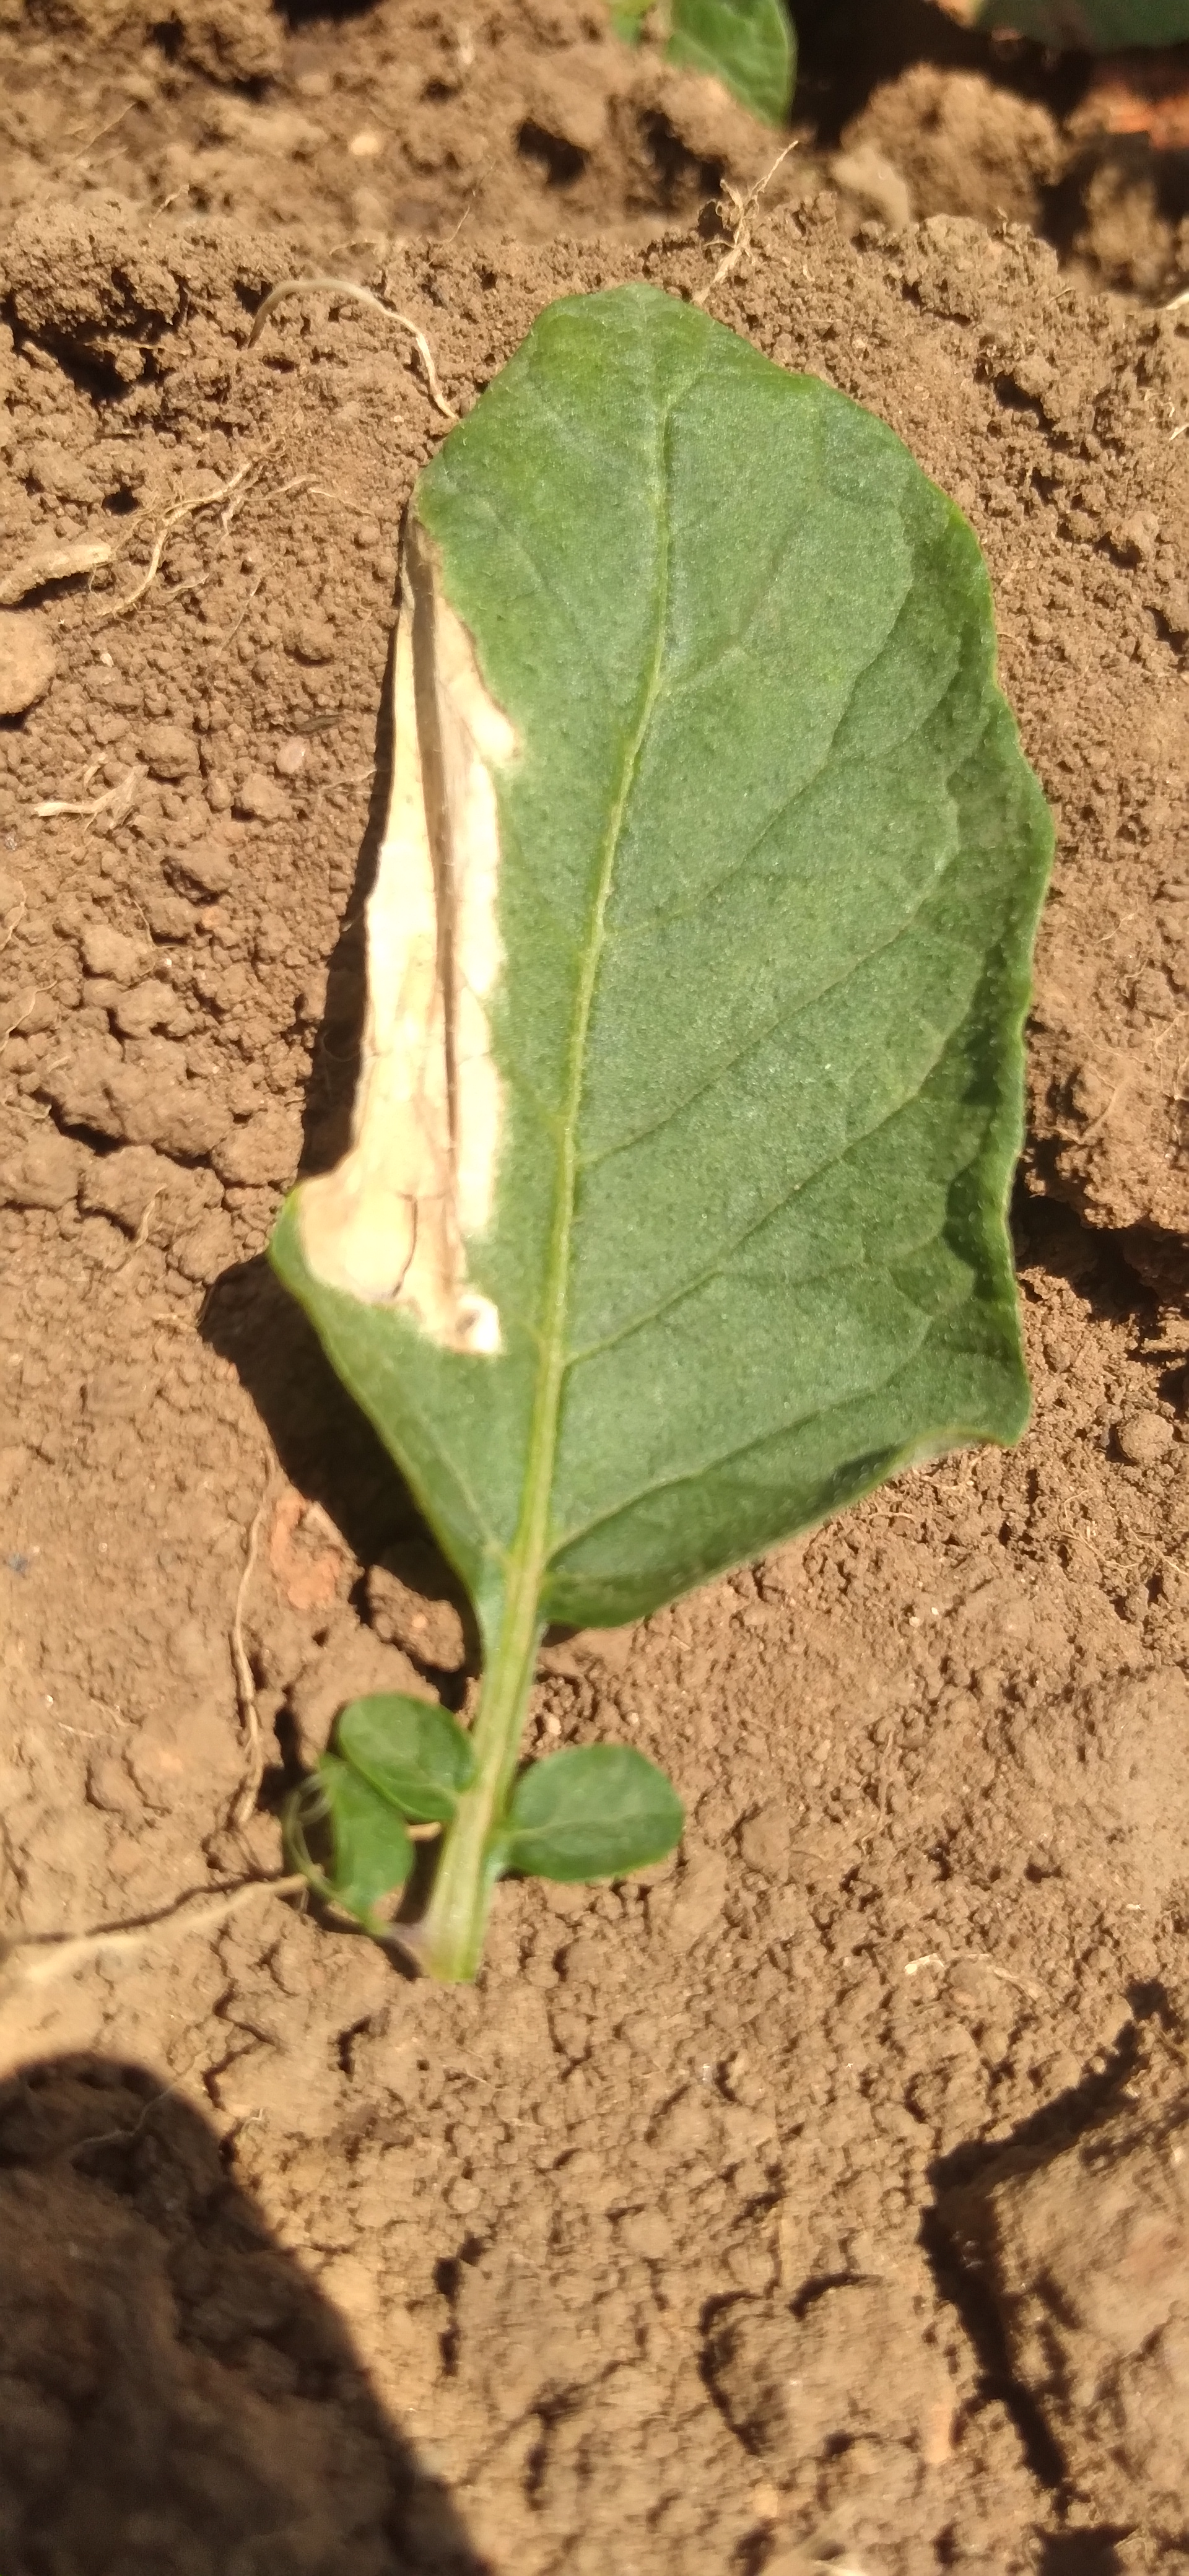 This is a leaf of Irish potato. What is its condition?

early blight
